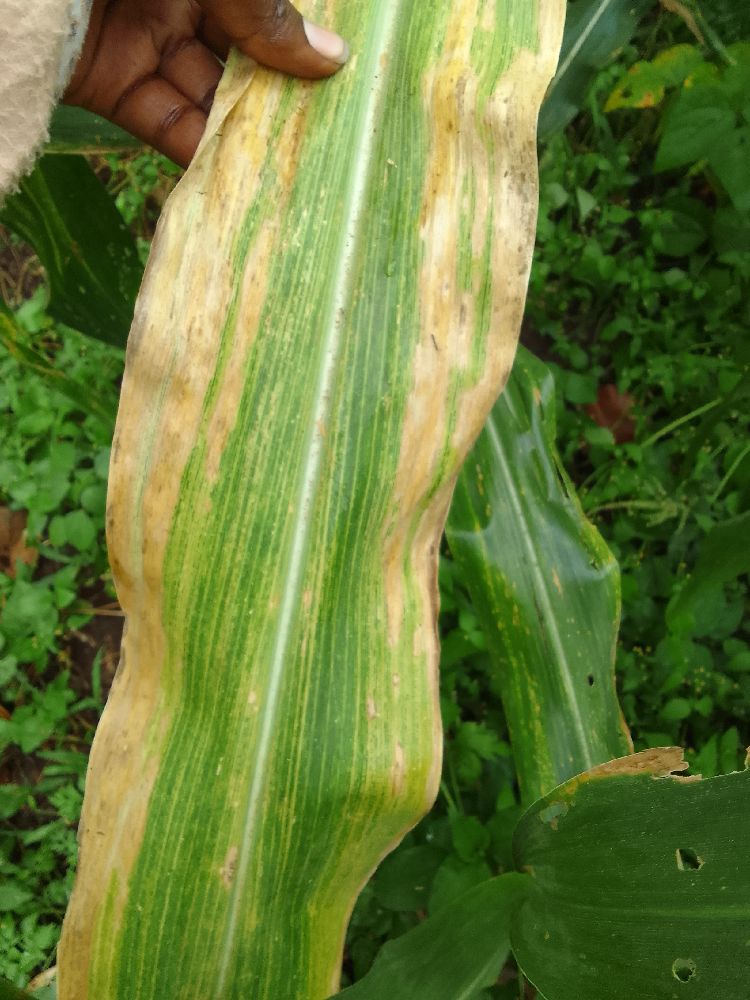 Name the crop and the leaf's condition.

maize, maize lethal necrosis
